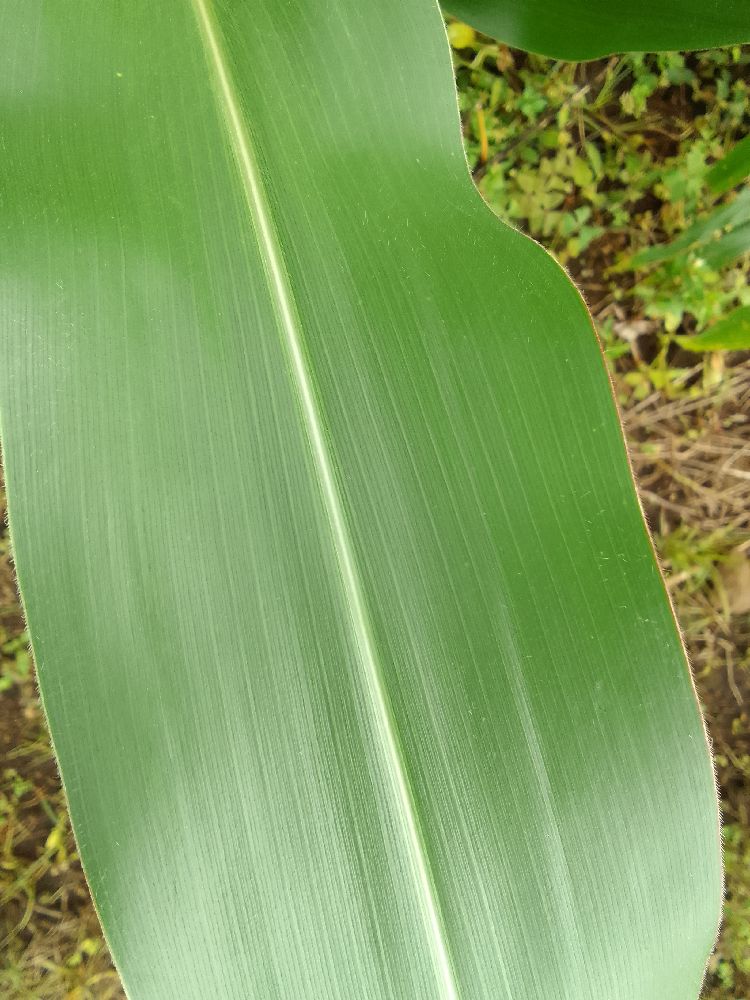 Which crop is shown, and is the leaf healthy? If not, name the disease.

maize, healthy
